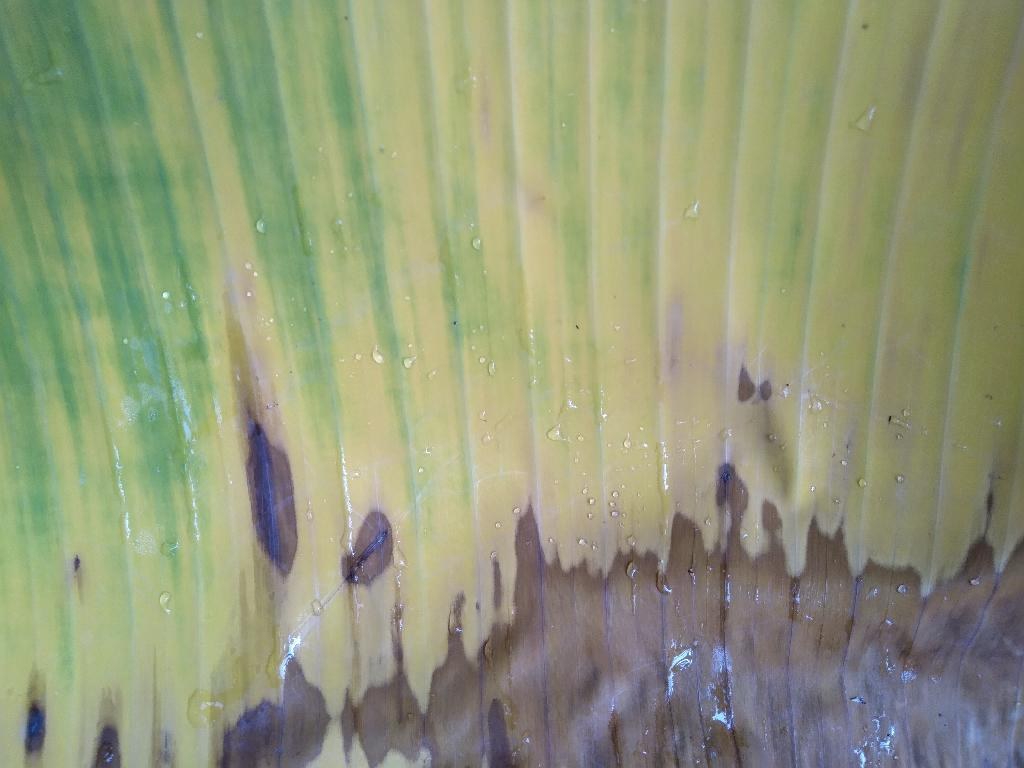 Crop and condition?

banana, fusarium wilt race 1
